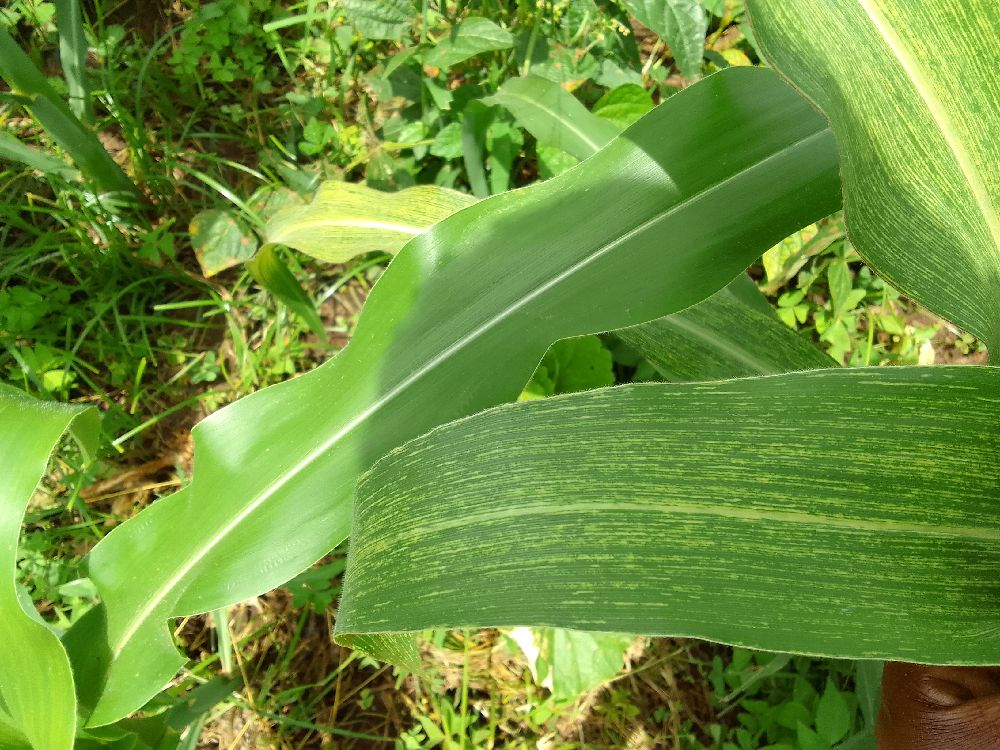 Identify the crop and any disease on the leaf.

maize, maize streak virus
